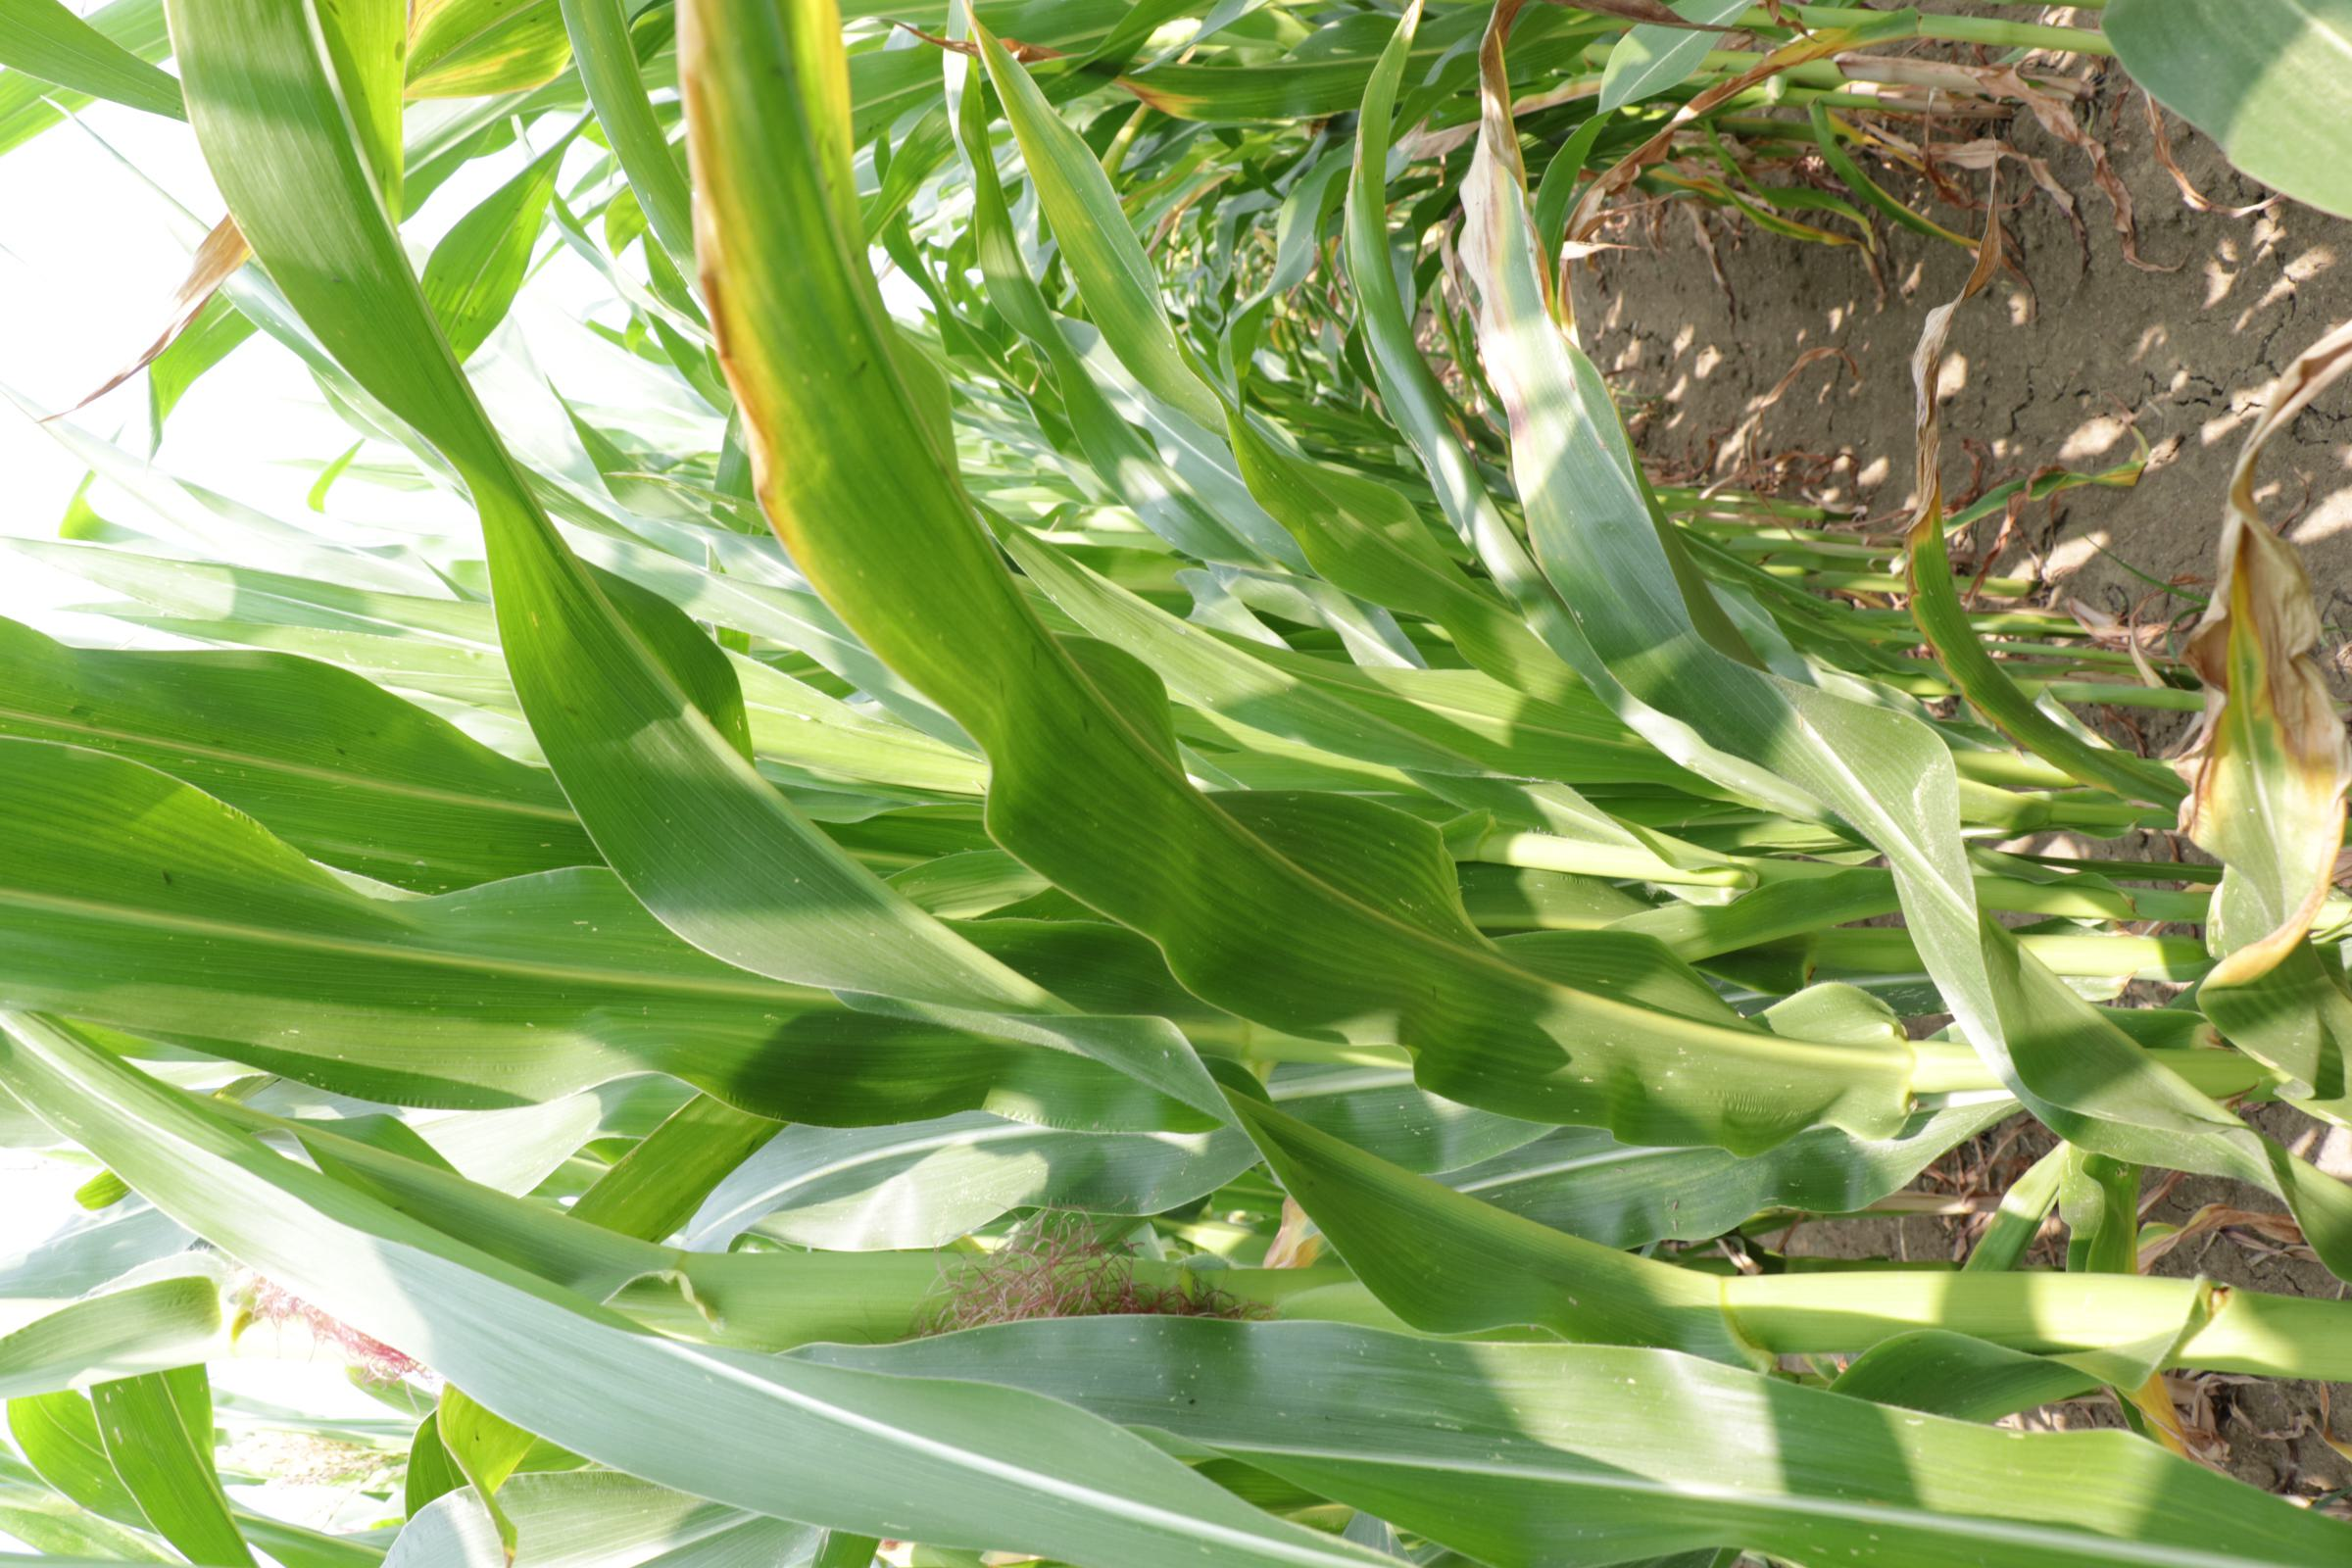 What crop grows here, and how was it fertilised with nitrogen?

maize, full nitrogen fertilisation
